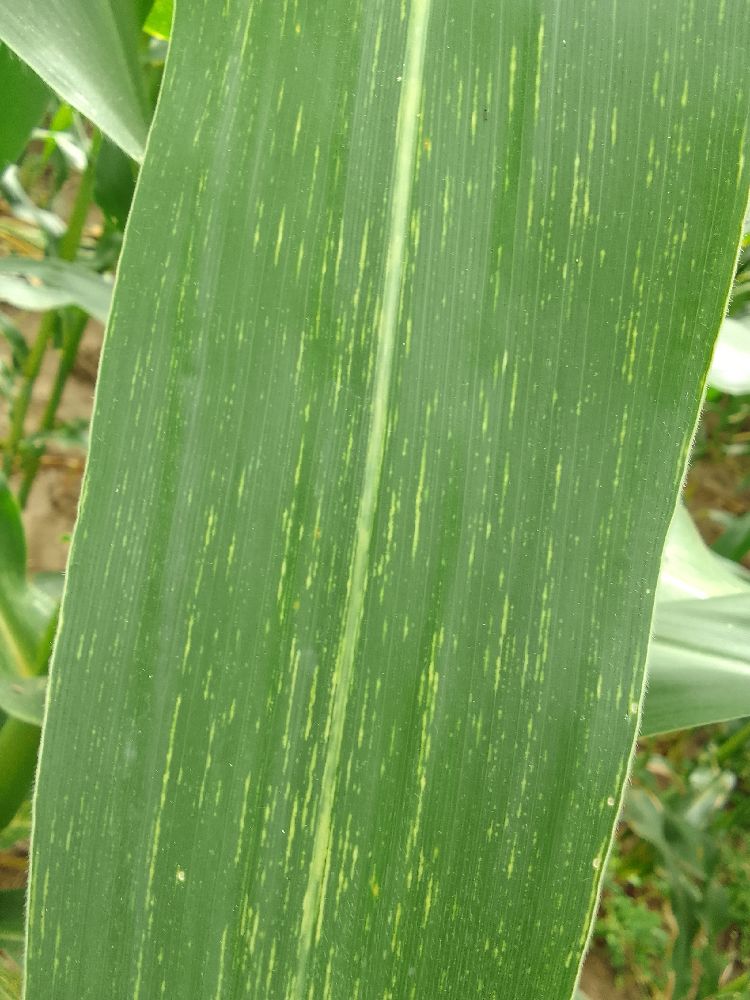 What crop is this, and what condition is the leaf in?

maize, maize streak virus
